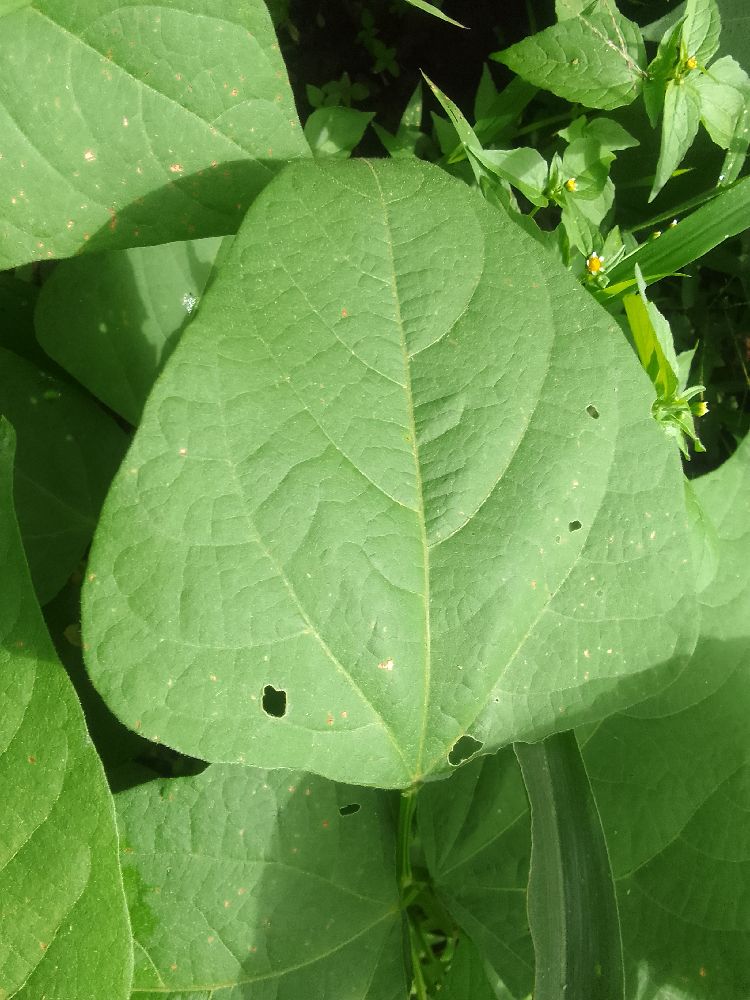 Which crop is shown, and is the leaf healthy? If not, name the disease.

common bean, healthy
